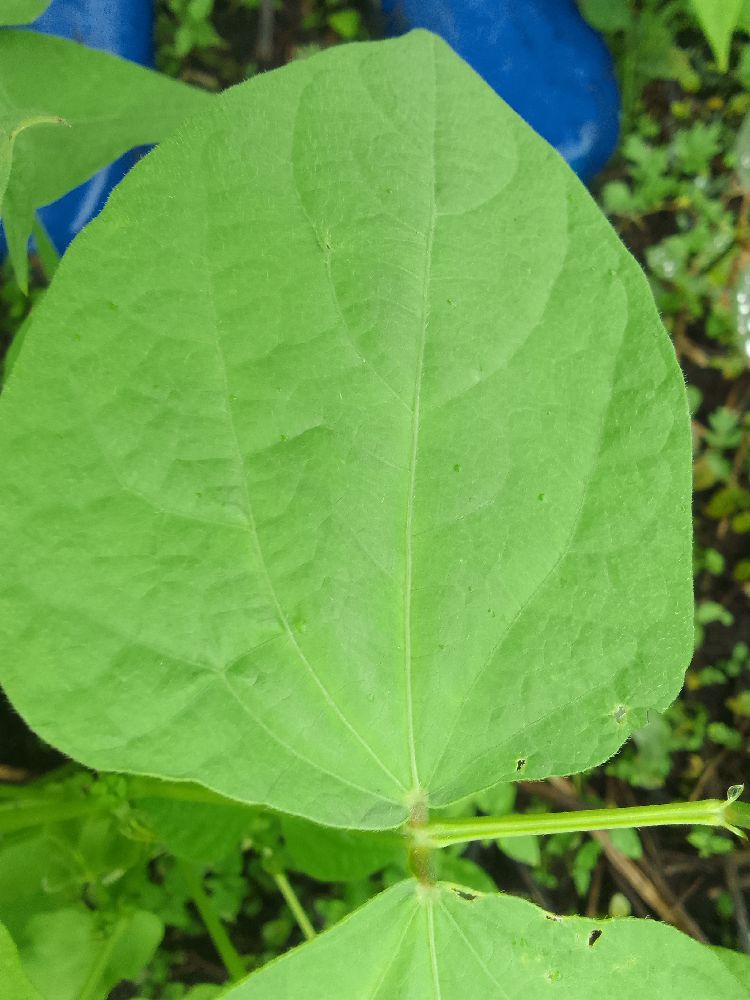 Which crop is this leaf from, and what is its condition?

common bean, healthy
